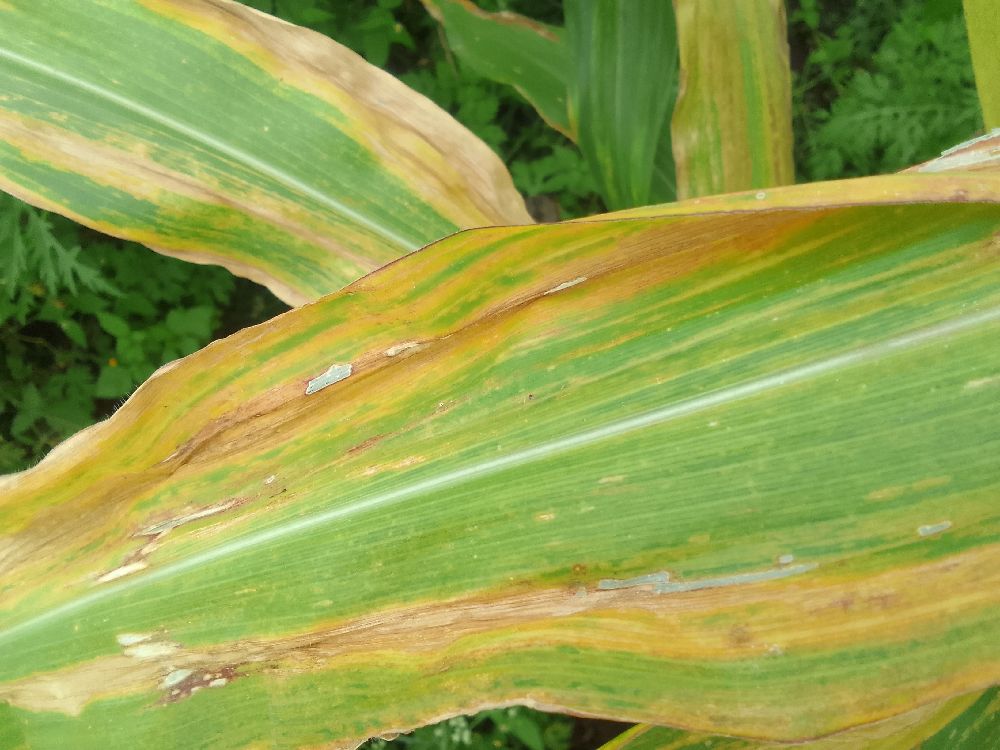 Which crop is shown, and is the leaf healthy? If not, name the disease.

maize, maize lethal necrosis
